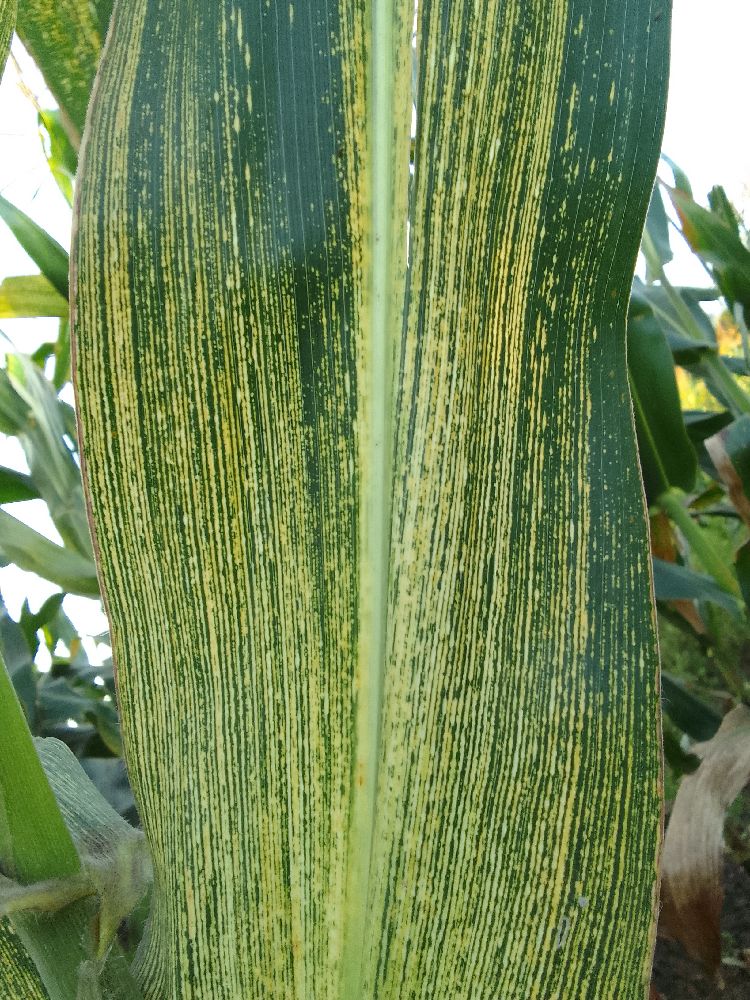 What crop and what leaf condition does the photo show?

maize, maize streak virus
